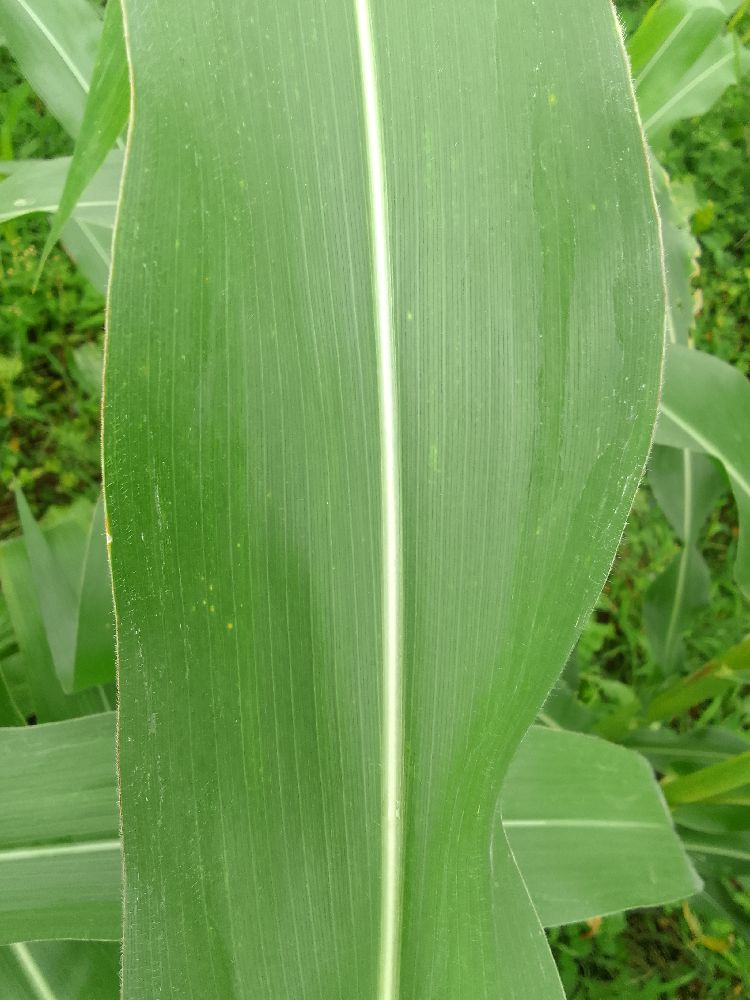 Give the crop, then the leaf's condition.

maize, healthy
